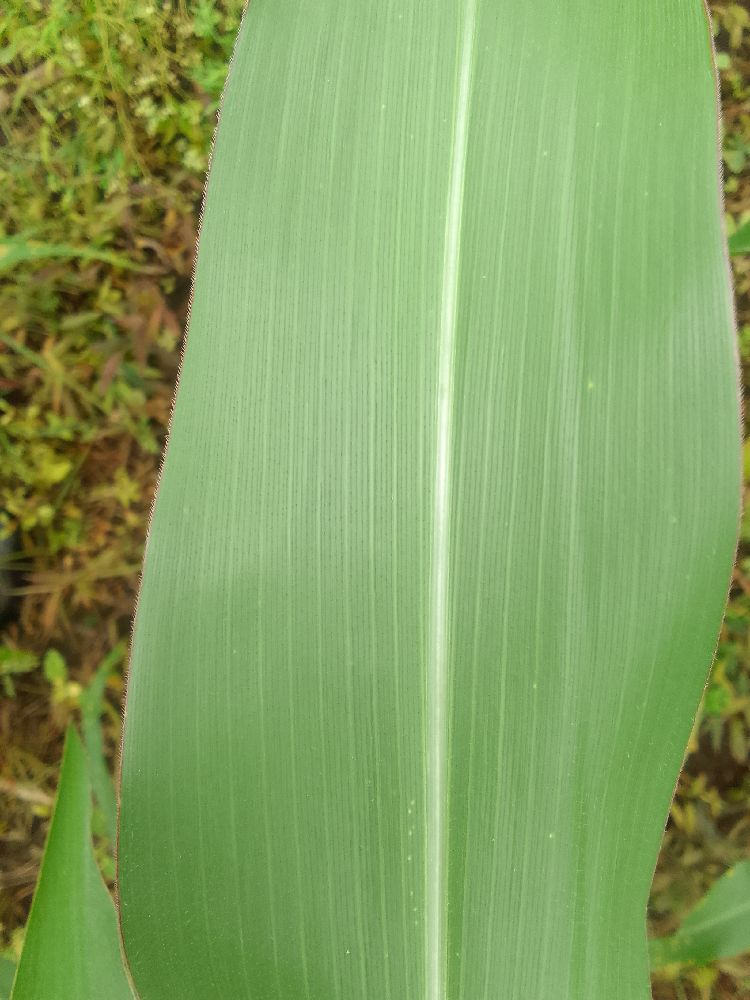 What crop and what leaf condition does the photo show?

maize, healthy
